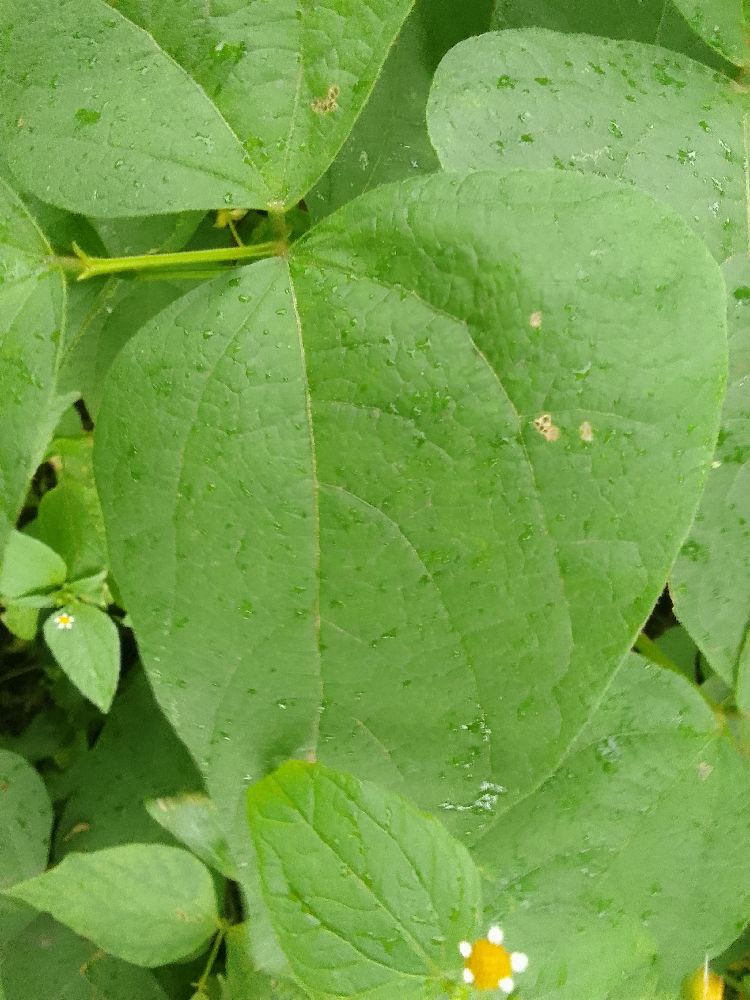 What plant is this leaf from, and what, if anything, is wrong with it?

common bean, healthy
